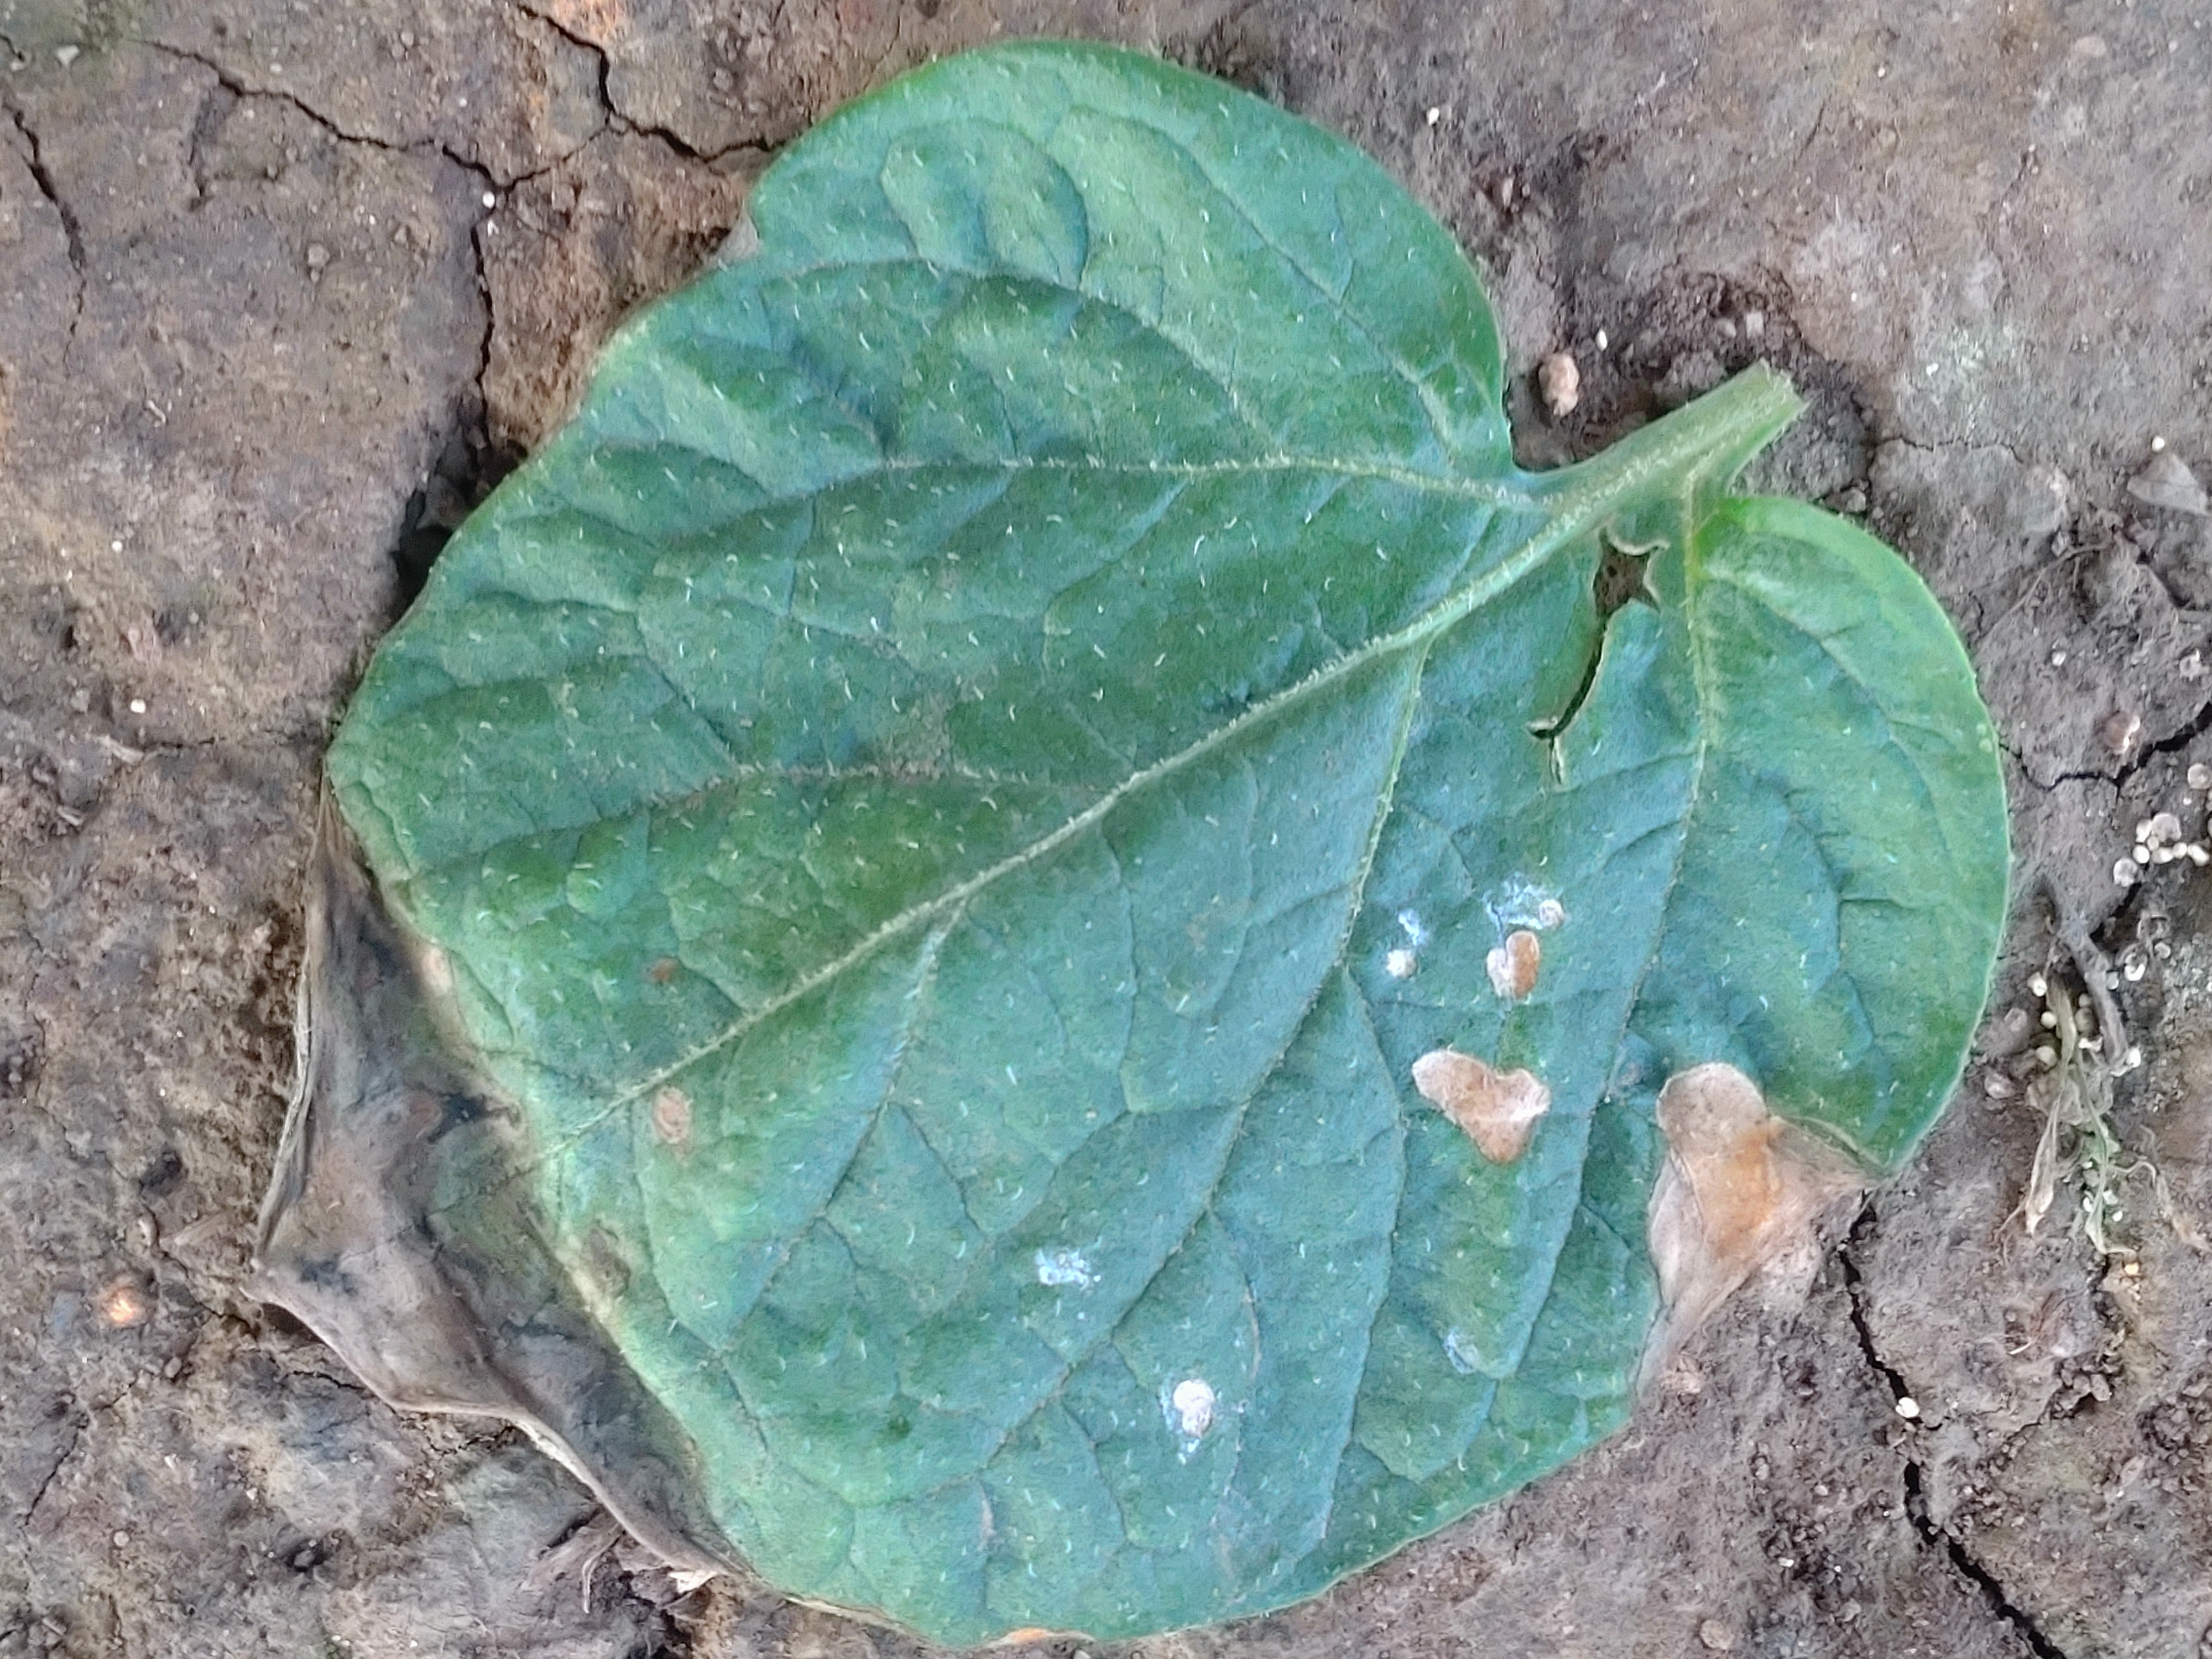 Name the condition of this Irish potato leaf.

early blight
